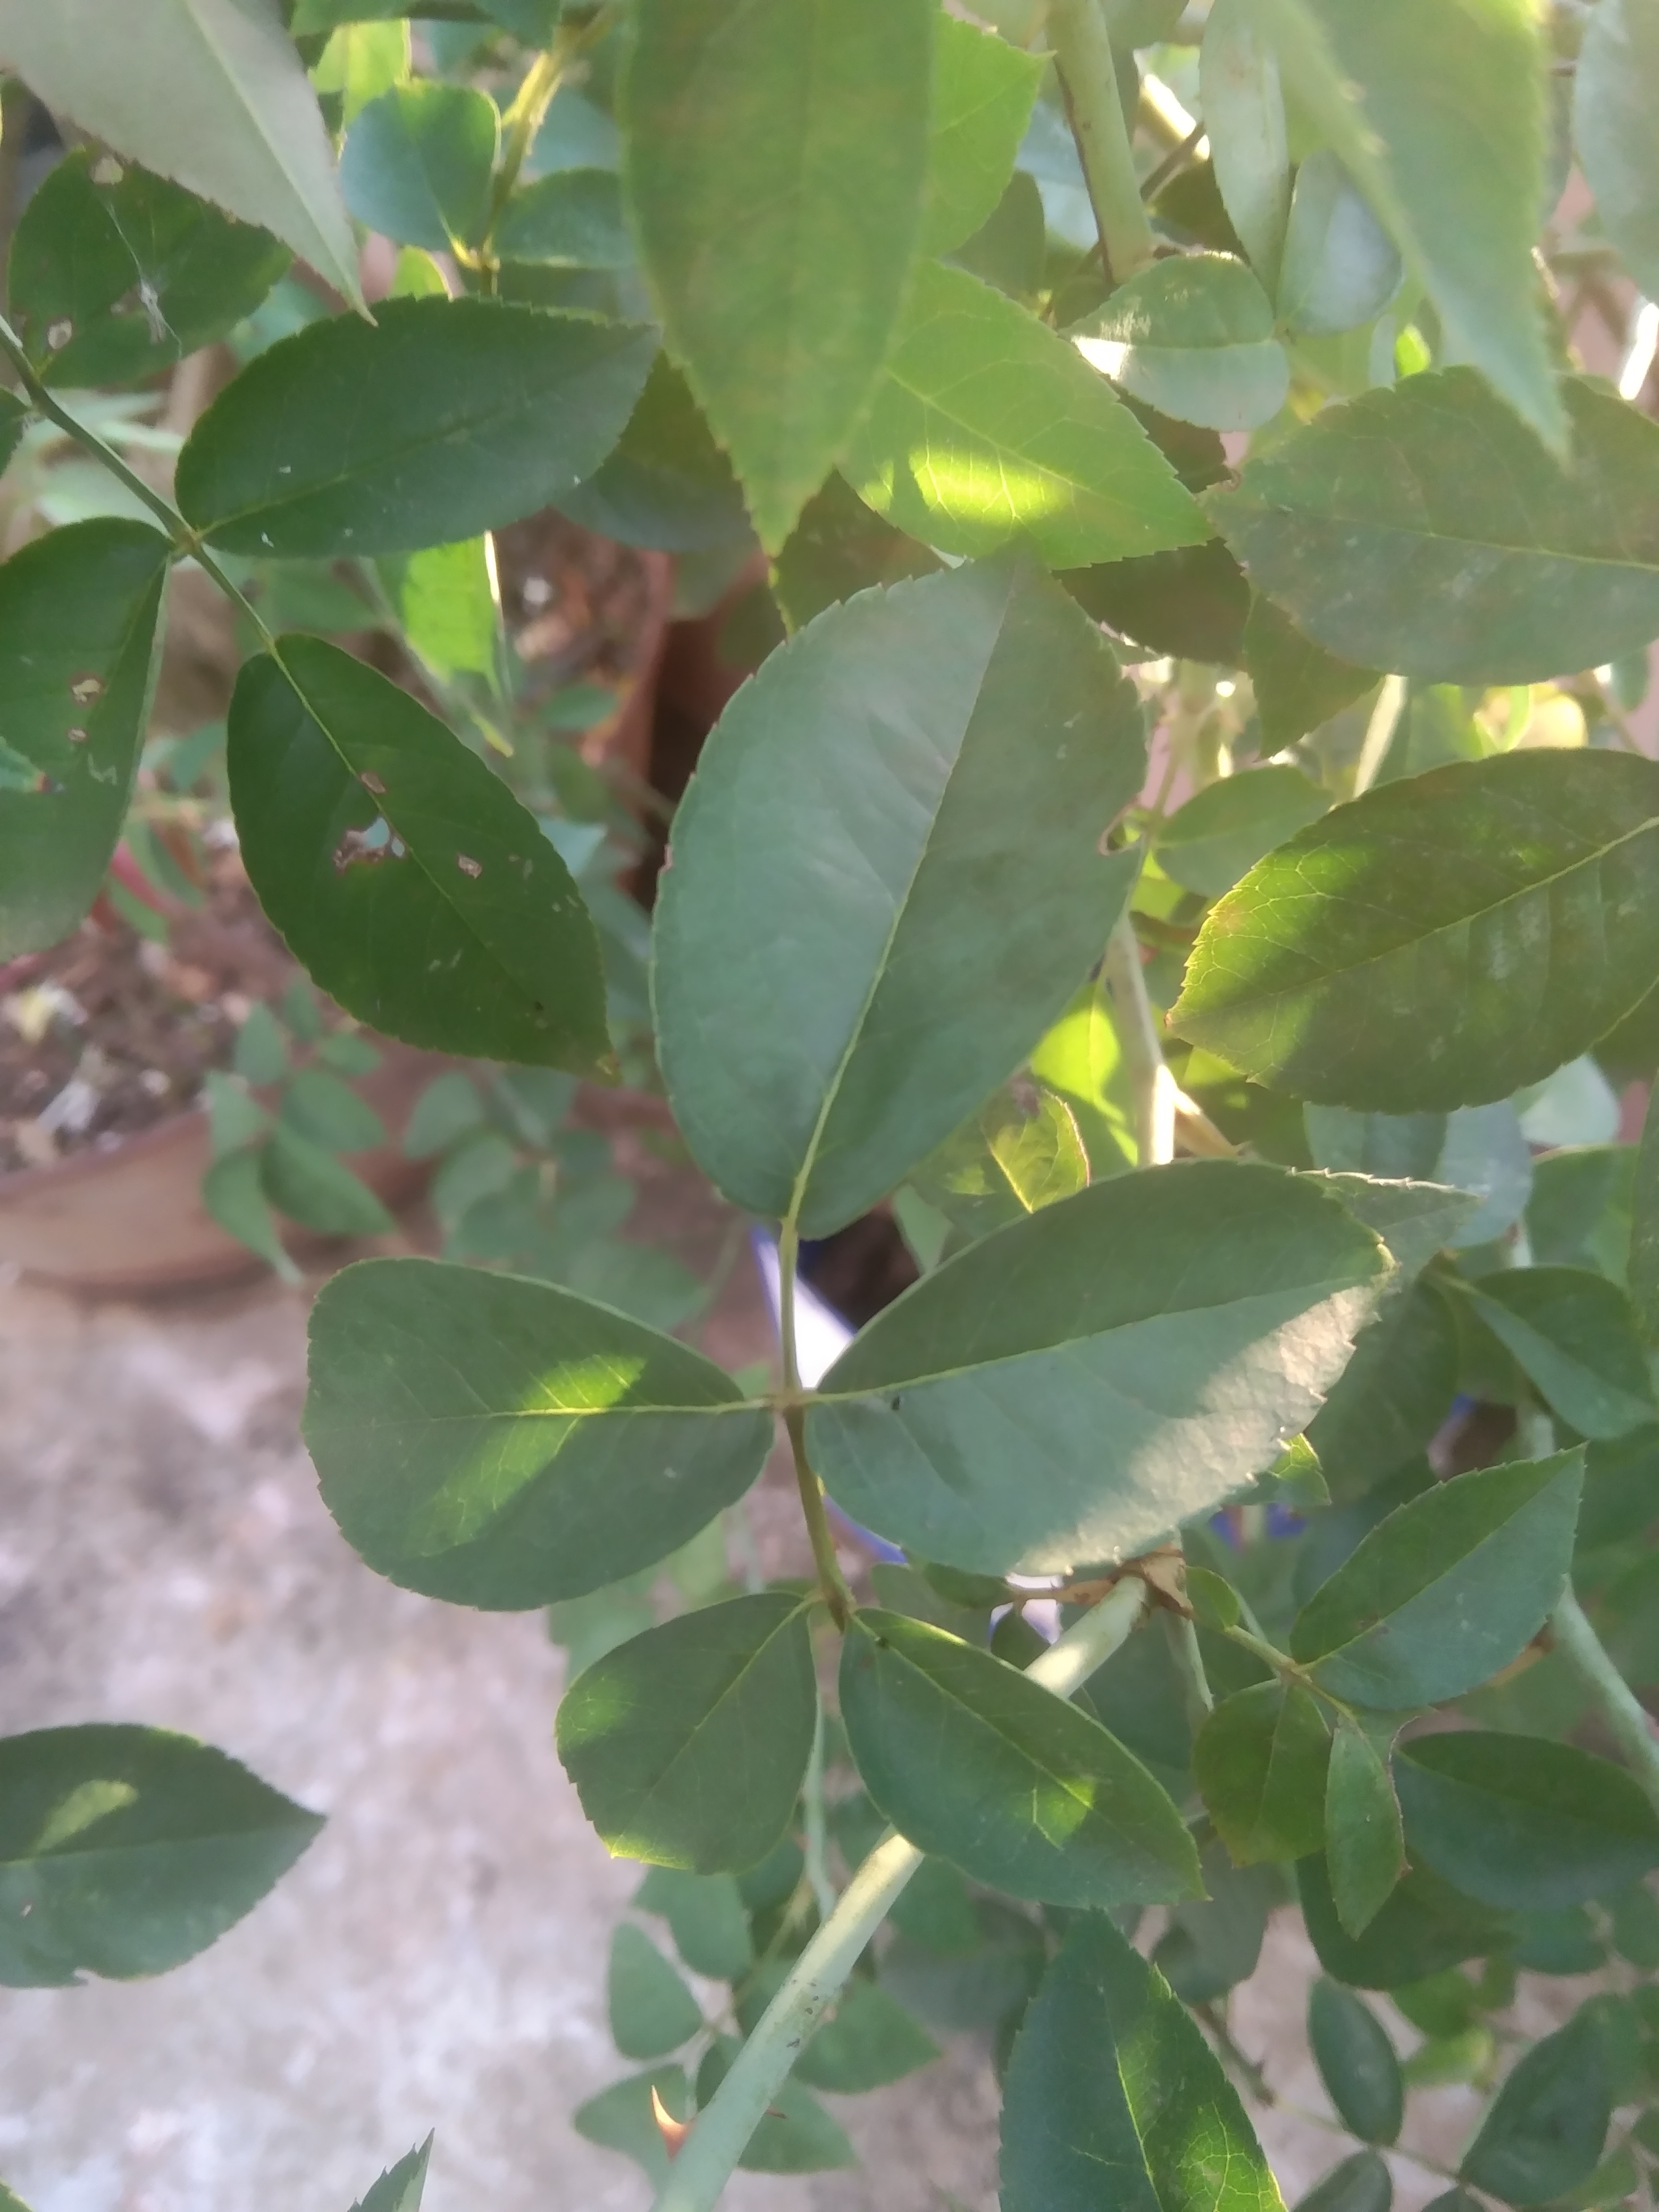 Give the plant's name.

rose
